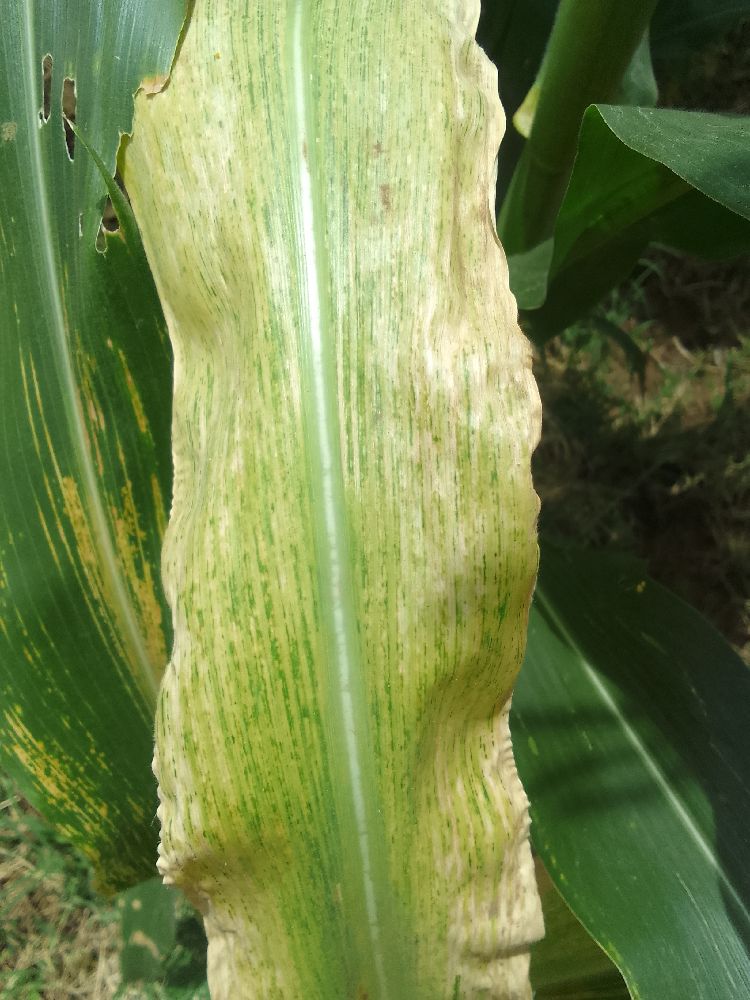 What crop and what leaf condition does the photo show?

maize, maize lethal necrosis
